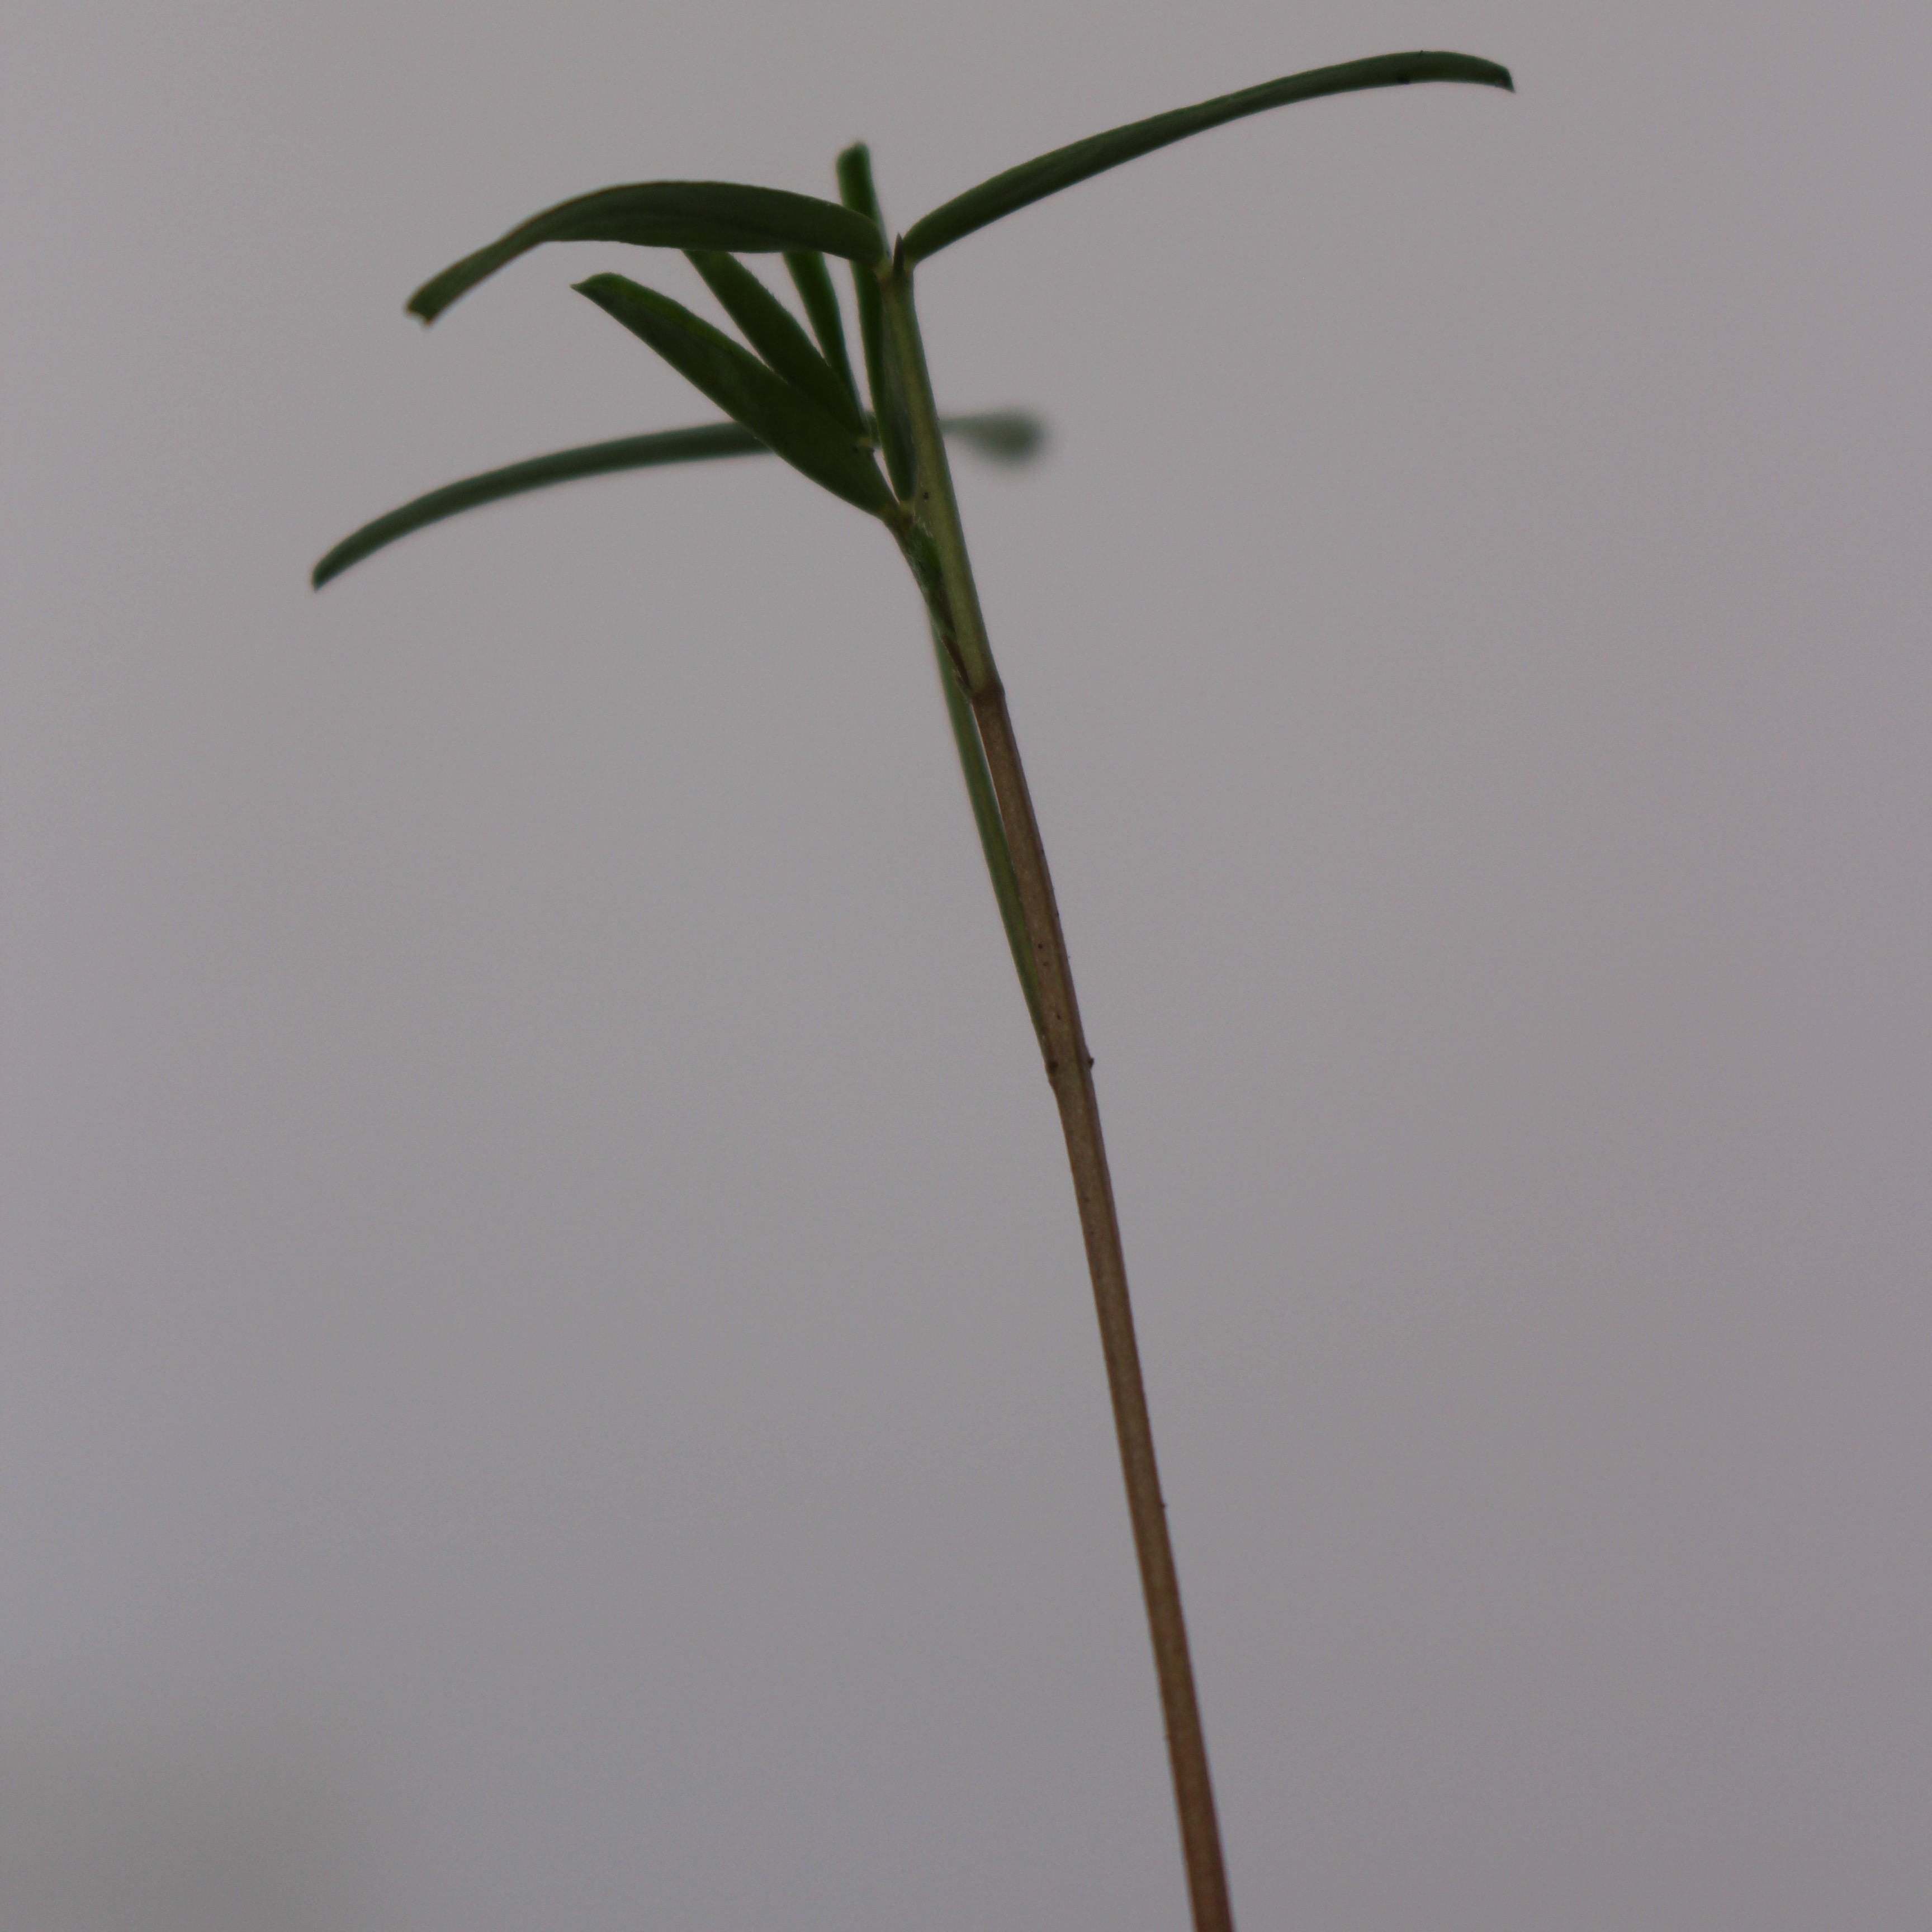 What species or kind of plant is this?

Vicia sativa
